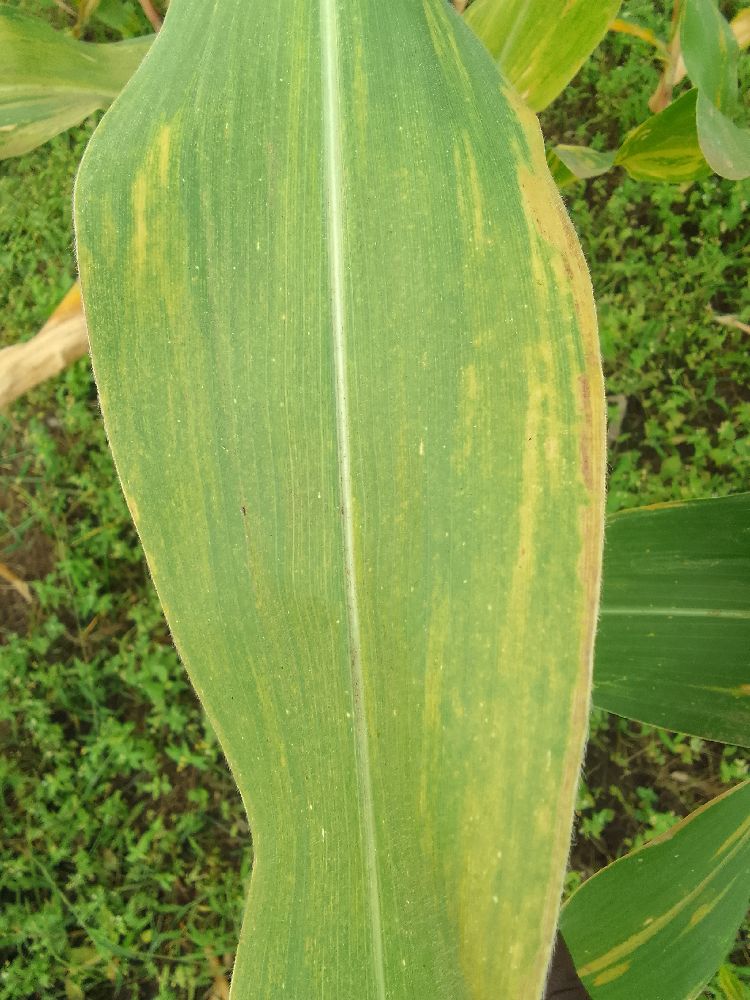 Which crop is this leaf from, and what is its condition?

maize, maize lethal necrosis
